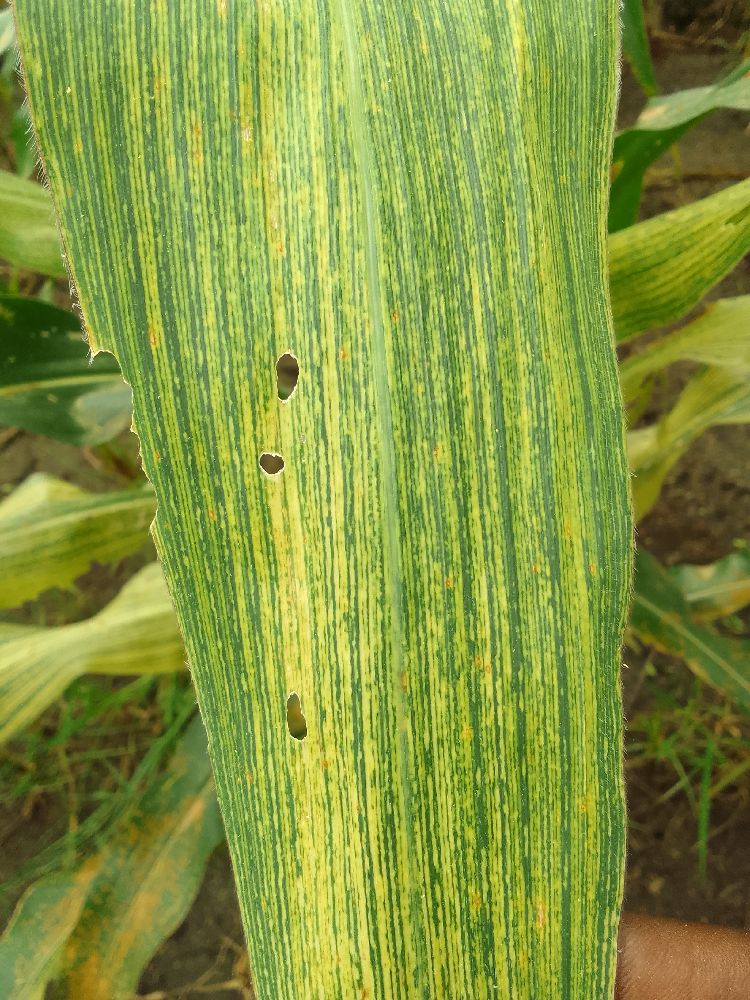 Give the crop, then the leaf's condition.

maize, maize streak virus
